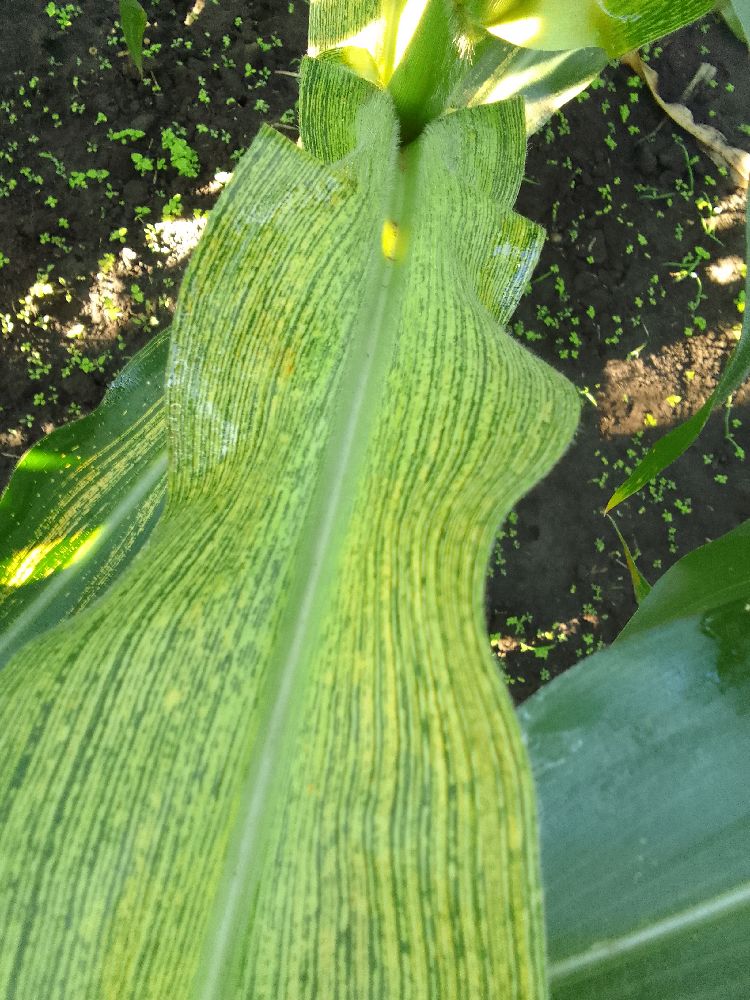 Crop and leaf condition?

maize, maize streak virus
